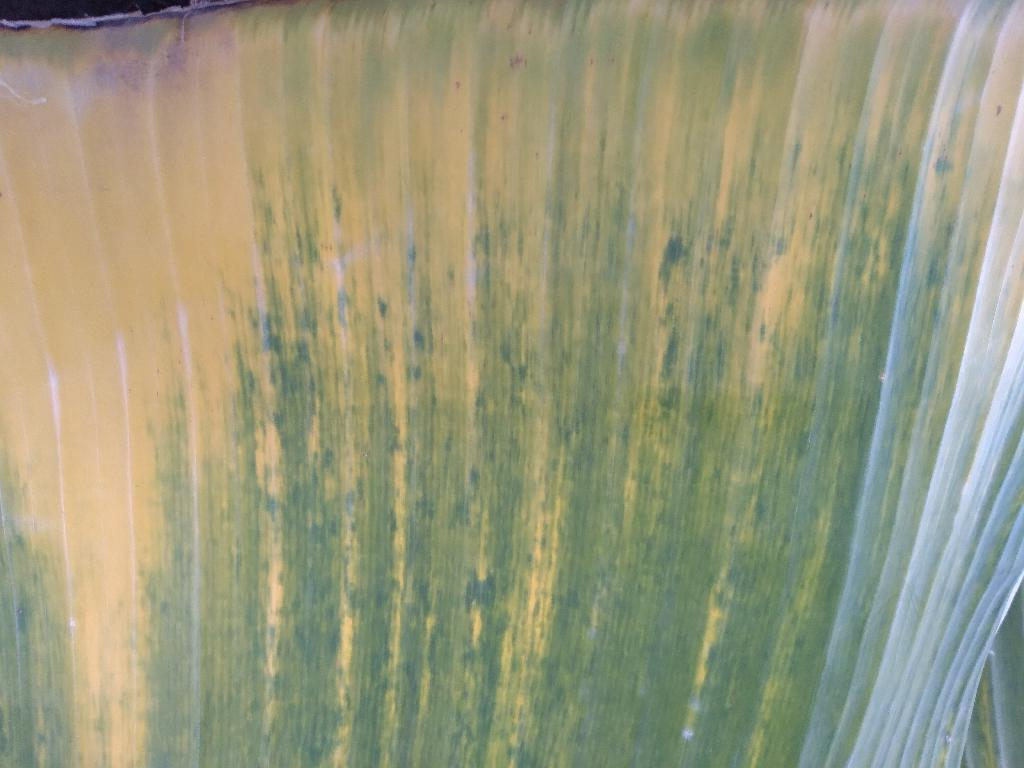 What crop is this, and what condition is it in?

banana, fusarium wilt race 1
